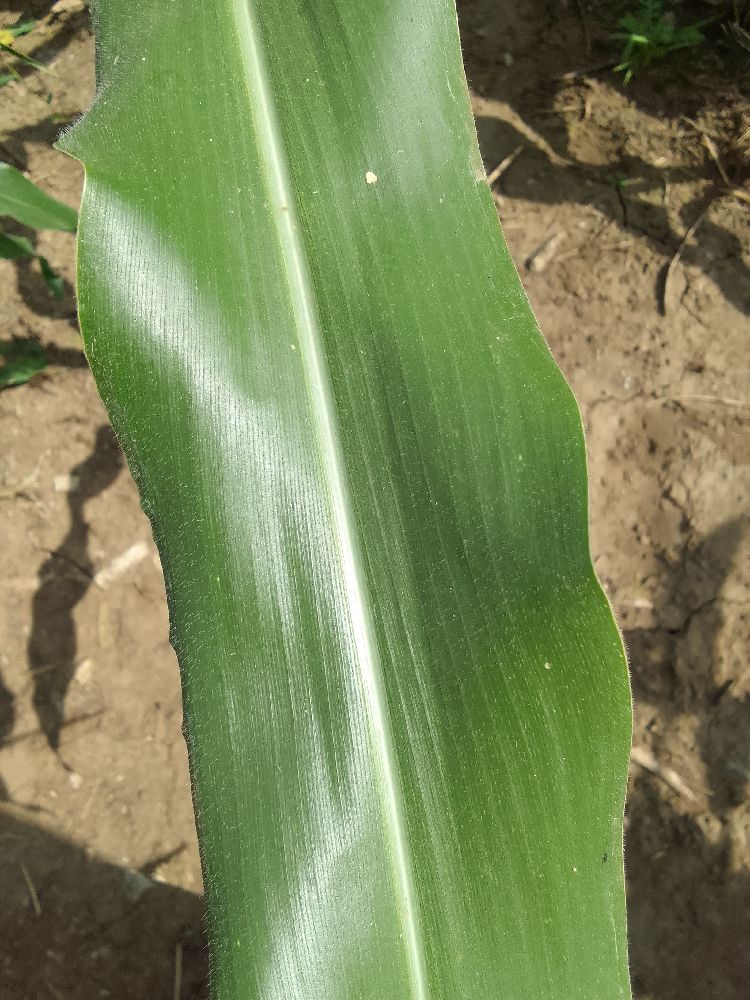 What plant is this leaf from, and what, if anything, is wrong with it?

maize, healthy
